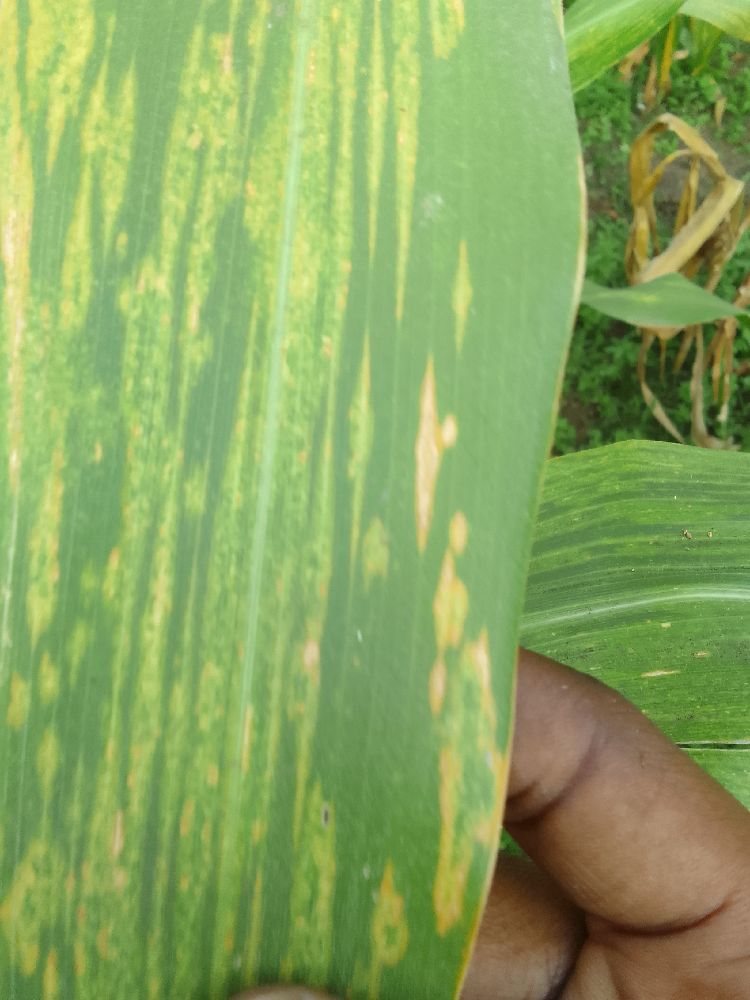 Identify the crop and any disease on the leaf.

maize, maize lethal necrosis
